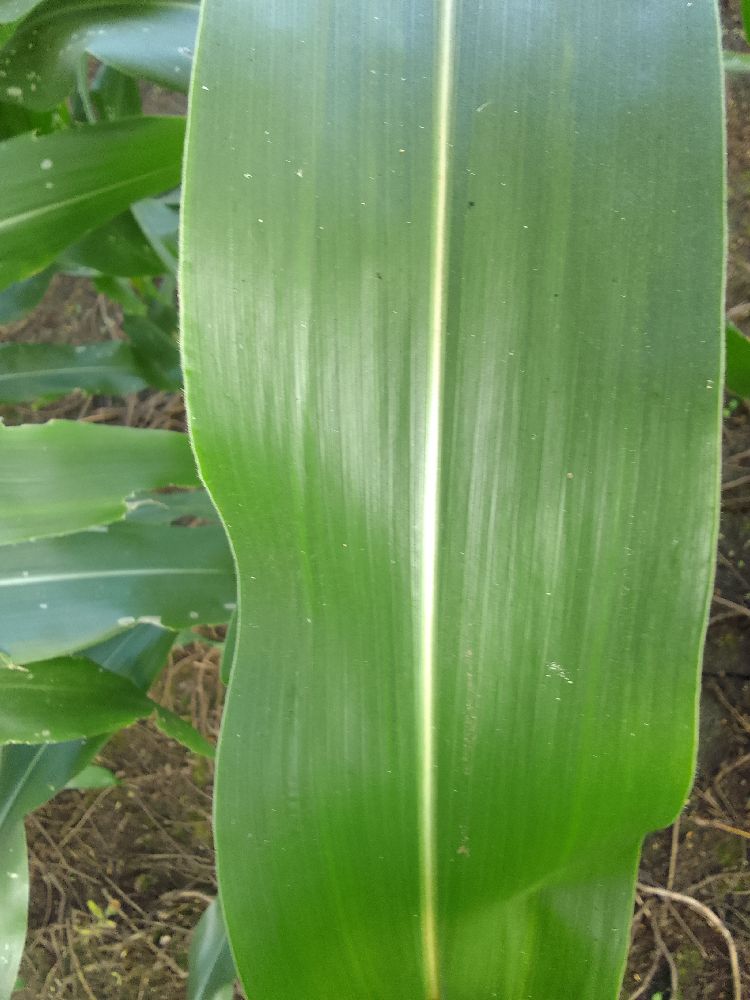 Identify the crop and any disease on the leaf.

maize, healthy
